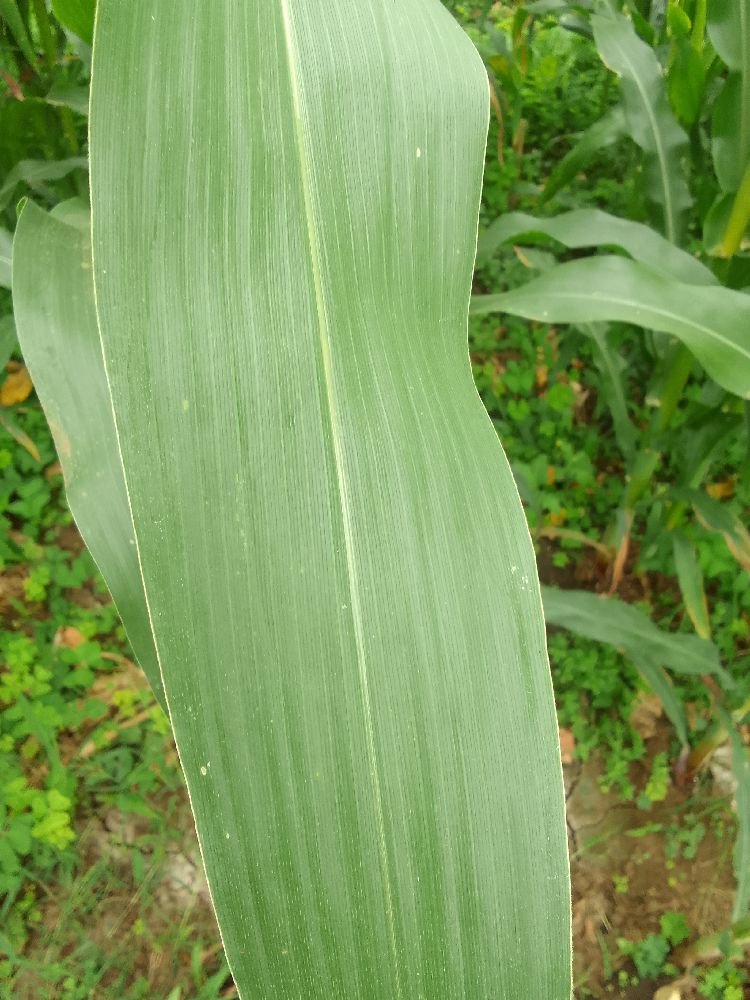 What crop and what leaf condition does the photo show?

maize, healthy
